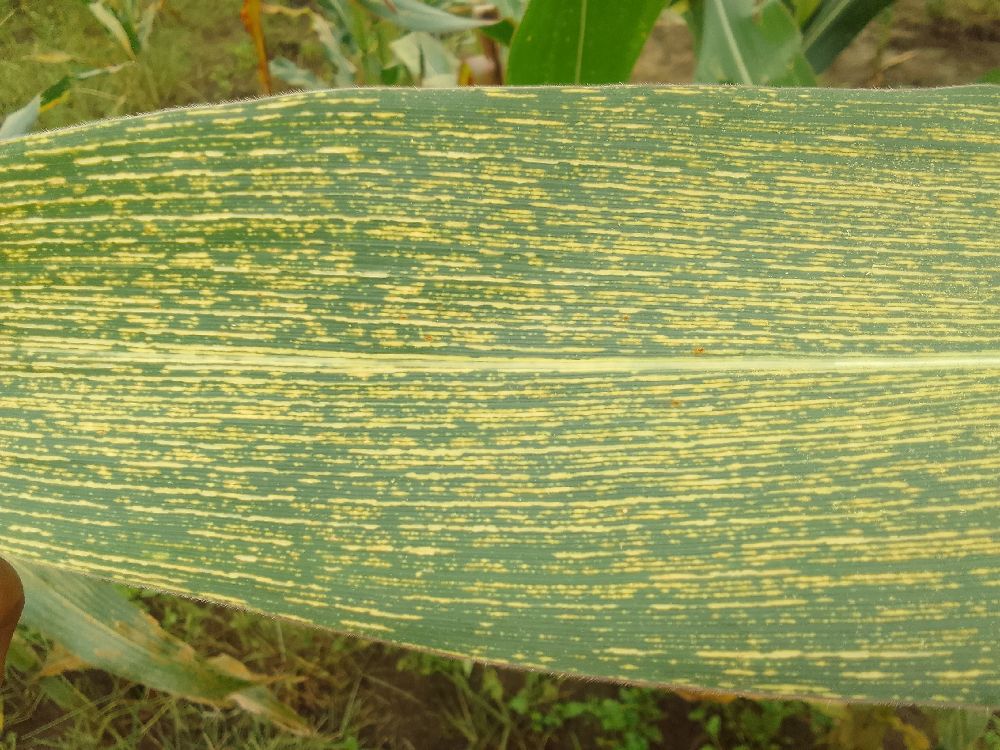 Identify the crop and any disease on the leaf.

maize, maize streak virus
